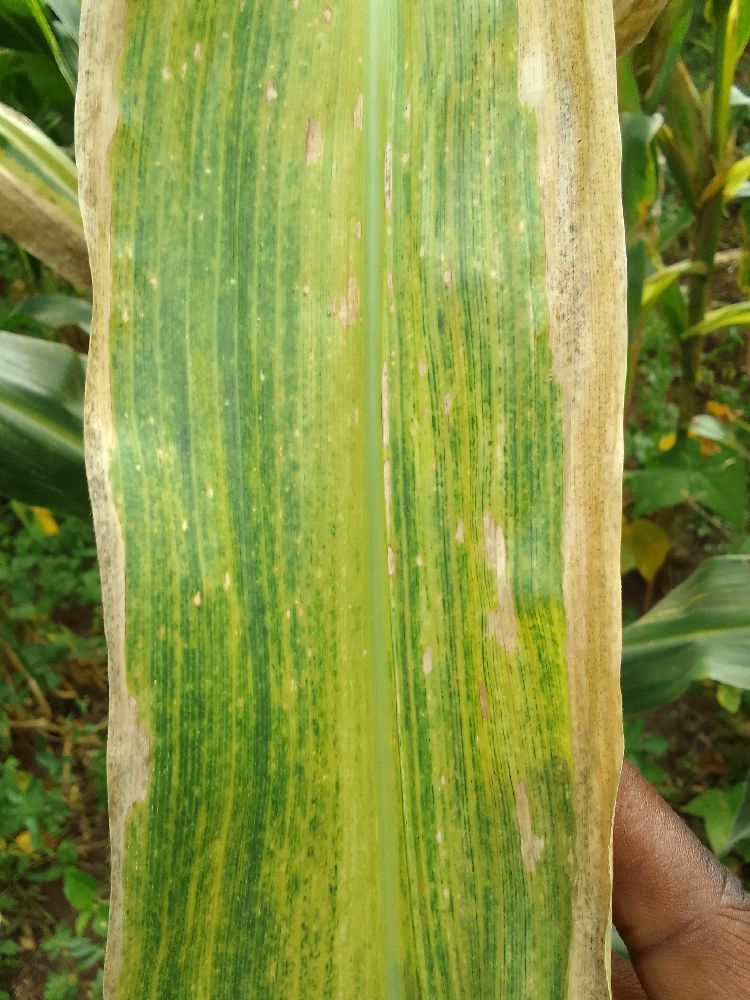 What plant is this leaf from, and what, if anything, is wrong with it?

maize, maize lethal necrosis
